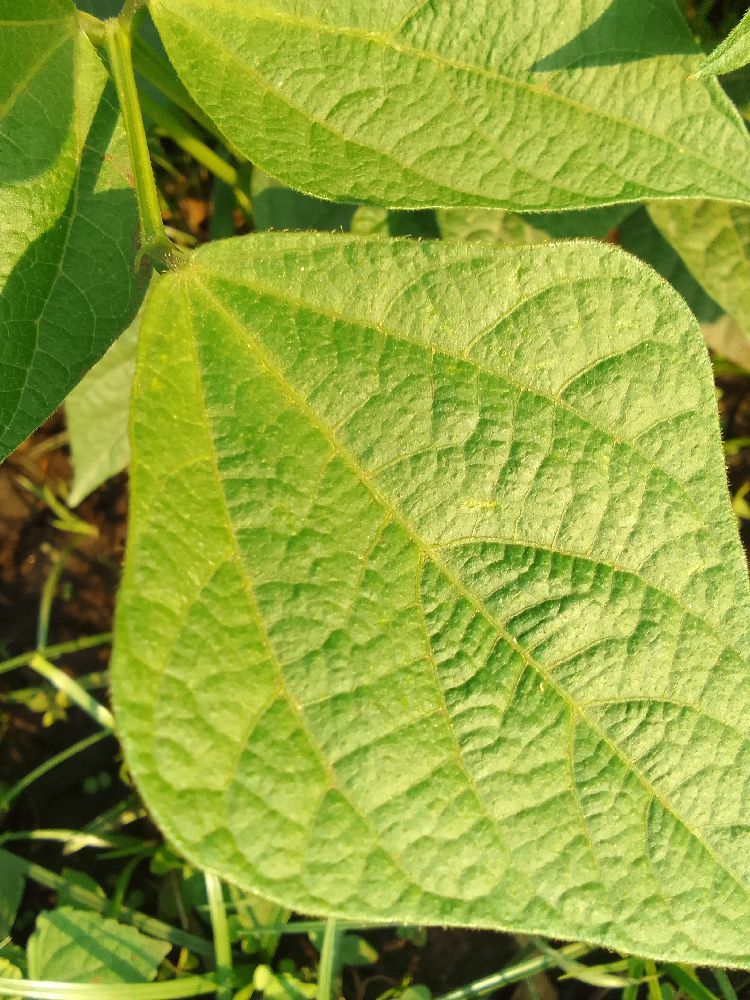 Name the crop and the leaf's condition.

common bean, healthy
